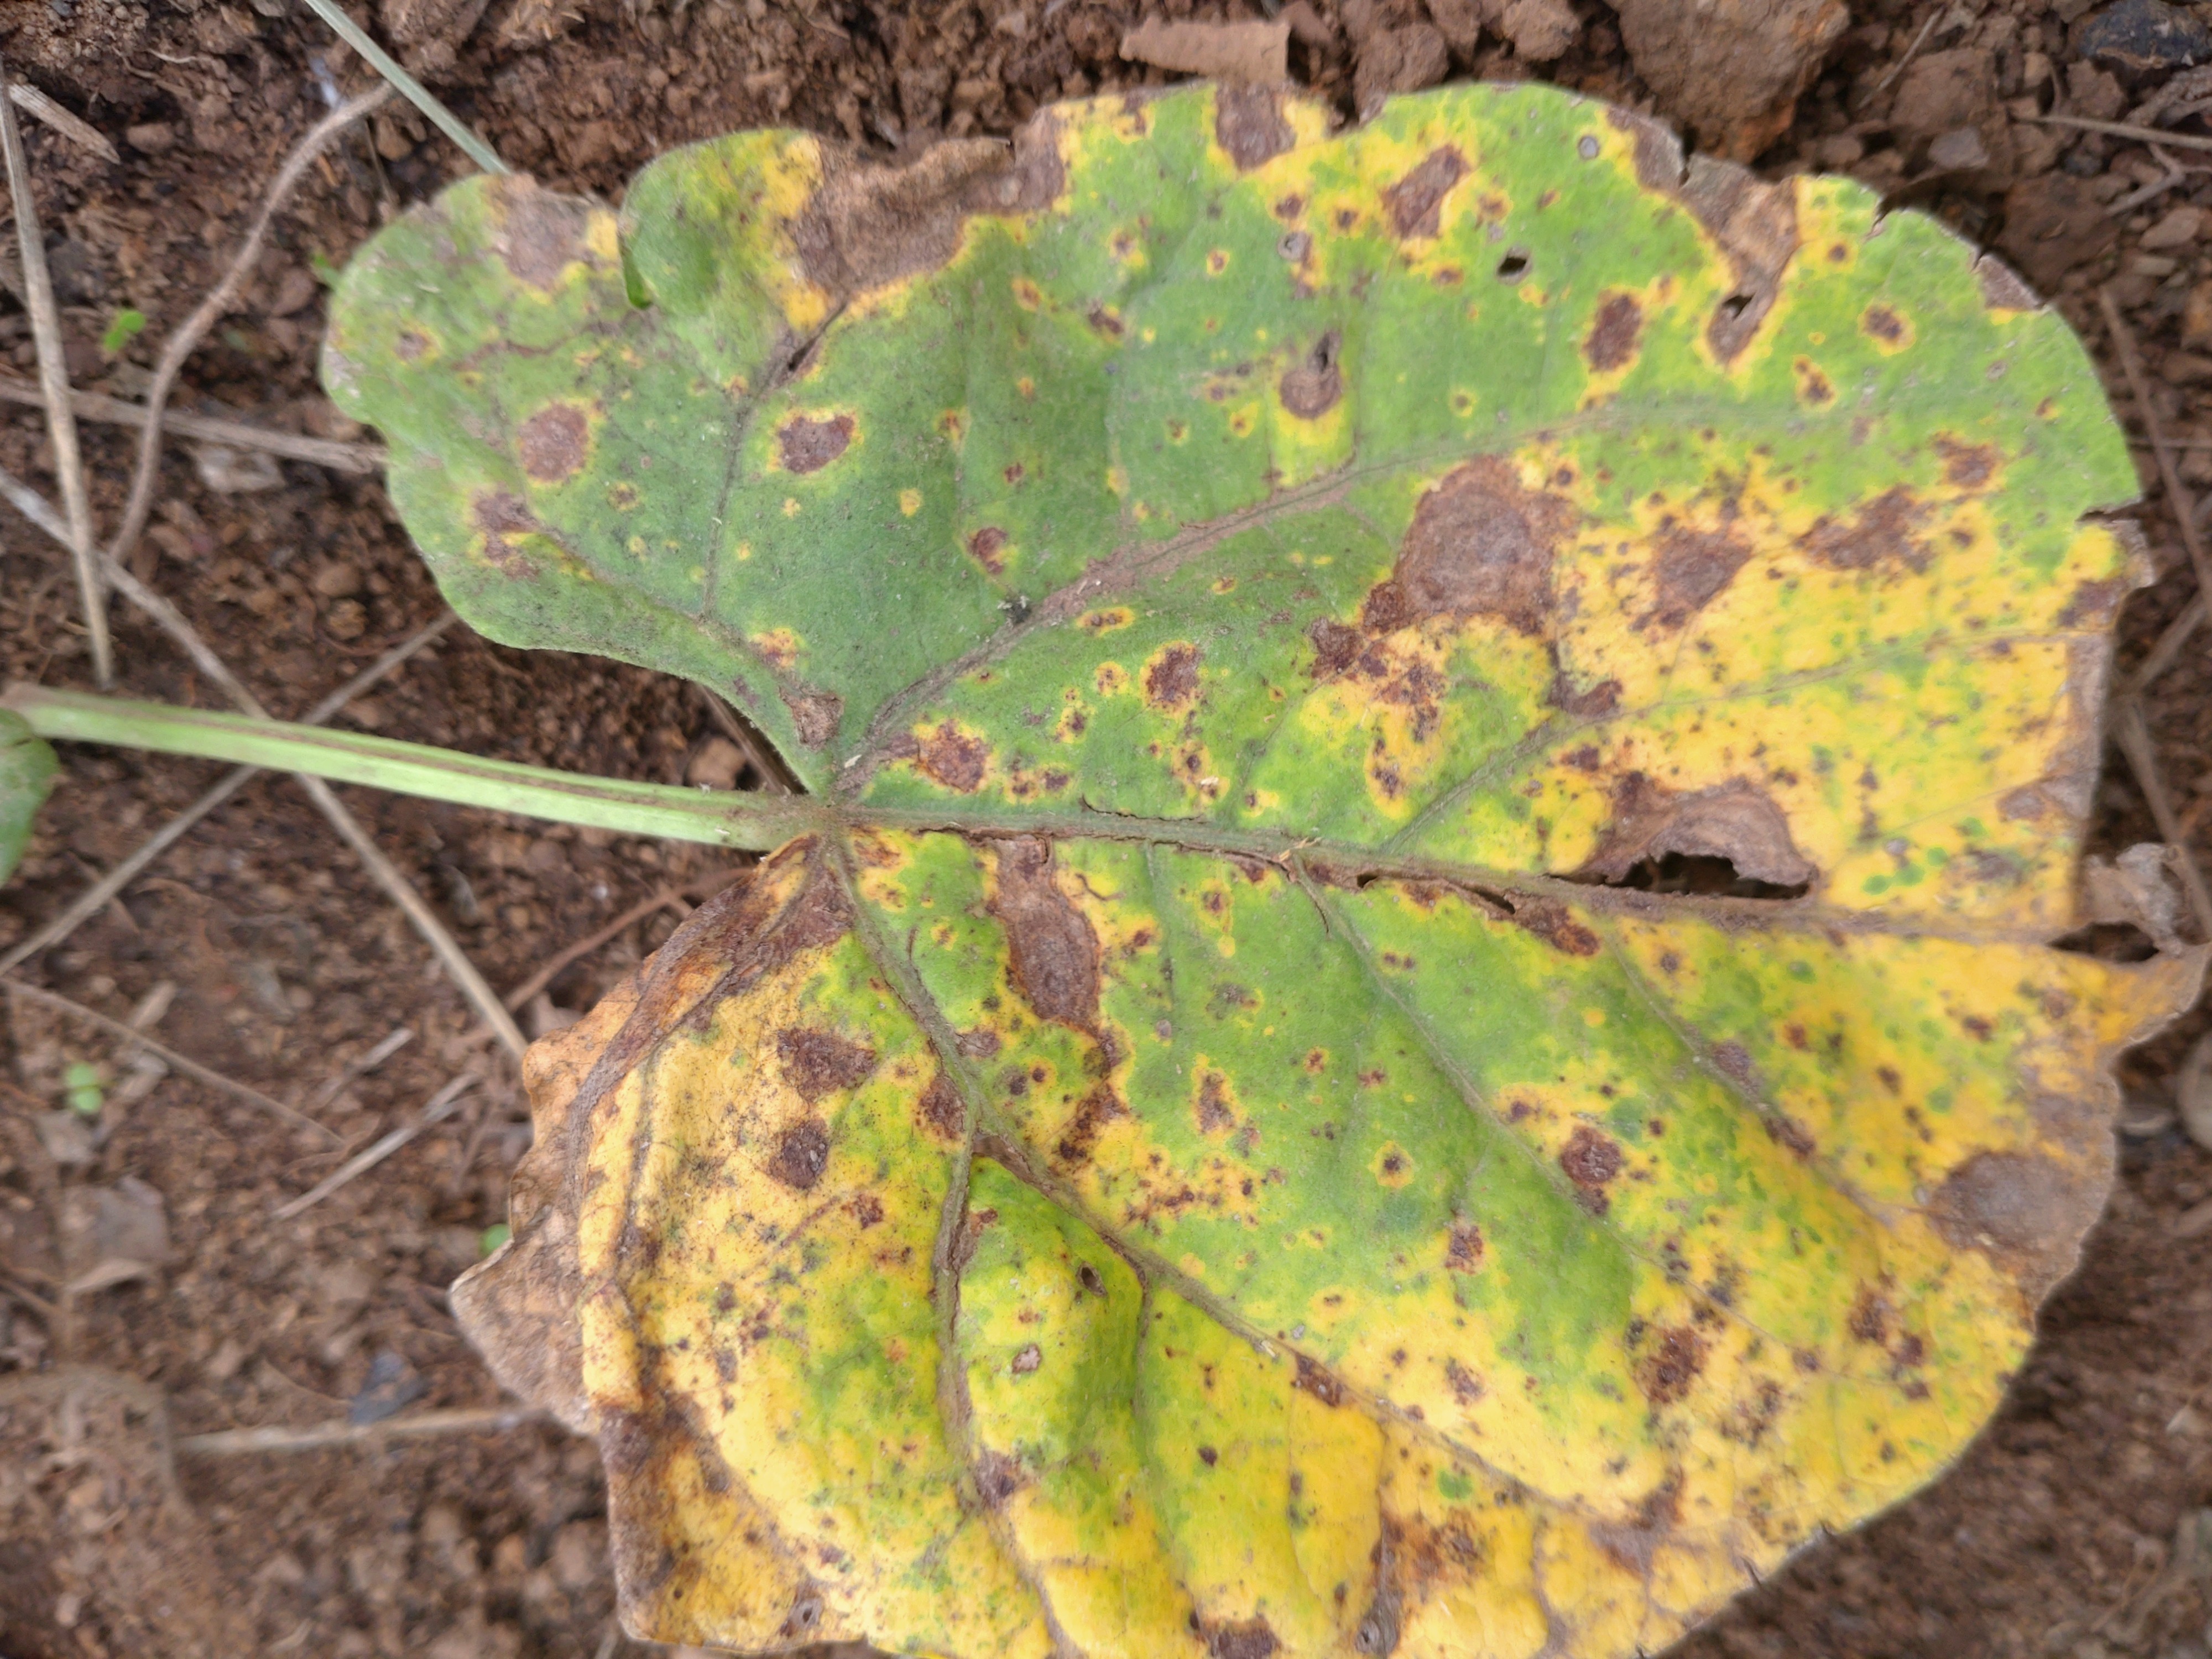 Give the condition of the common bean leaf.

rust
